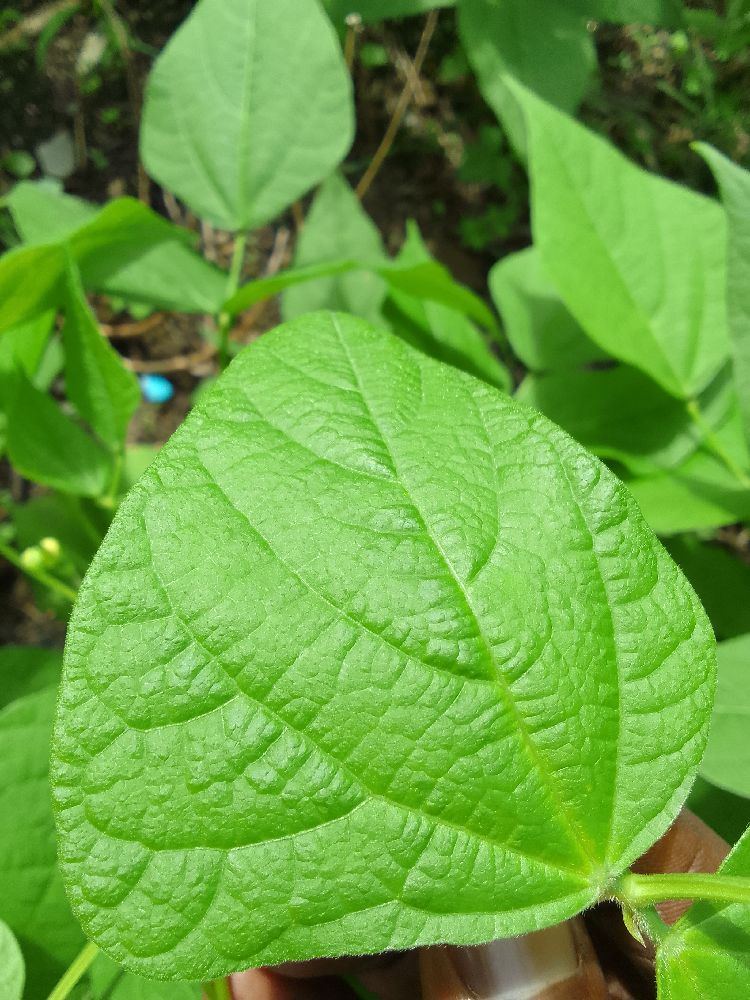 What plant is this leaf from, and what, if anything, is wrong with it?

common bean, healthy
